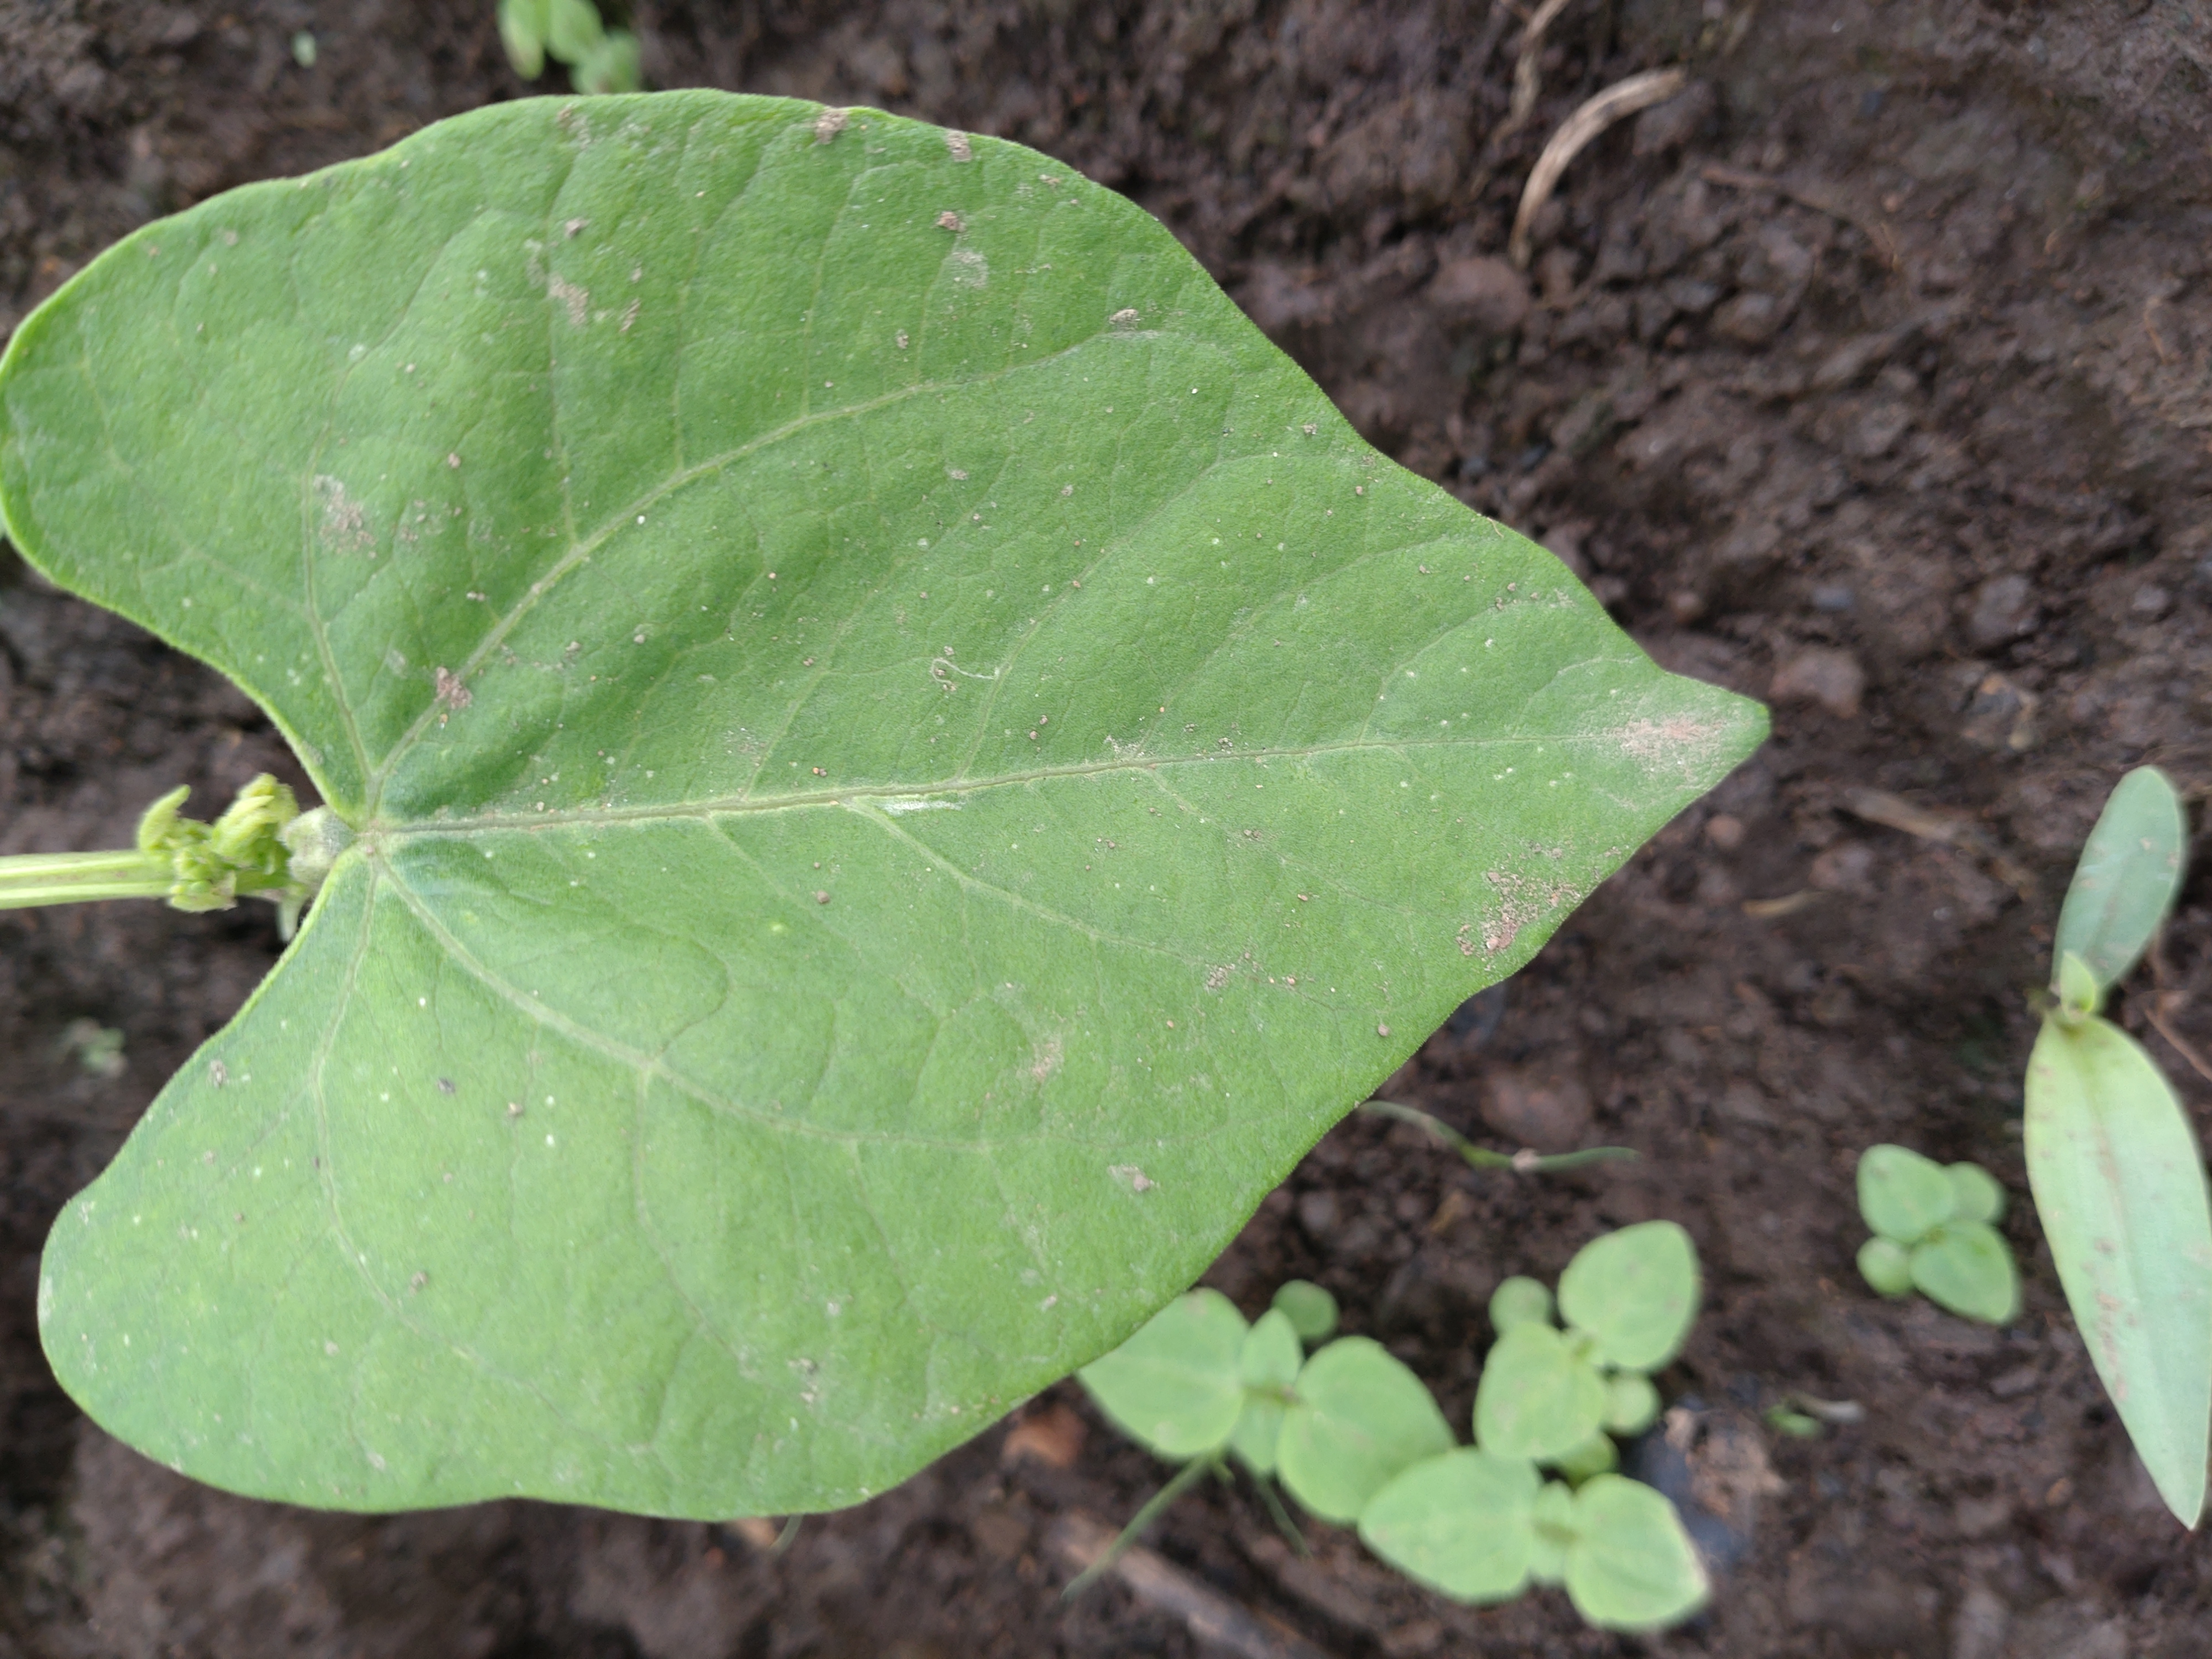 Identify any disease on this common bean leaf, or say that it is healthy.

healthy
